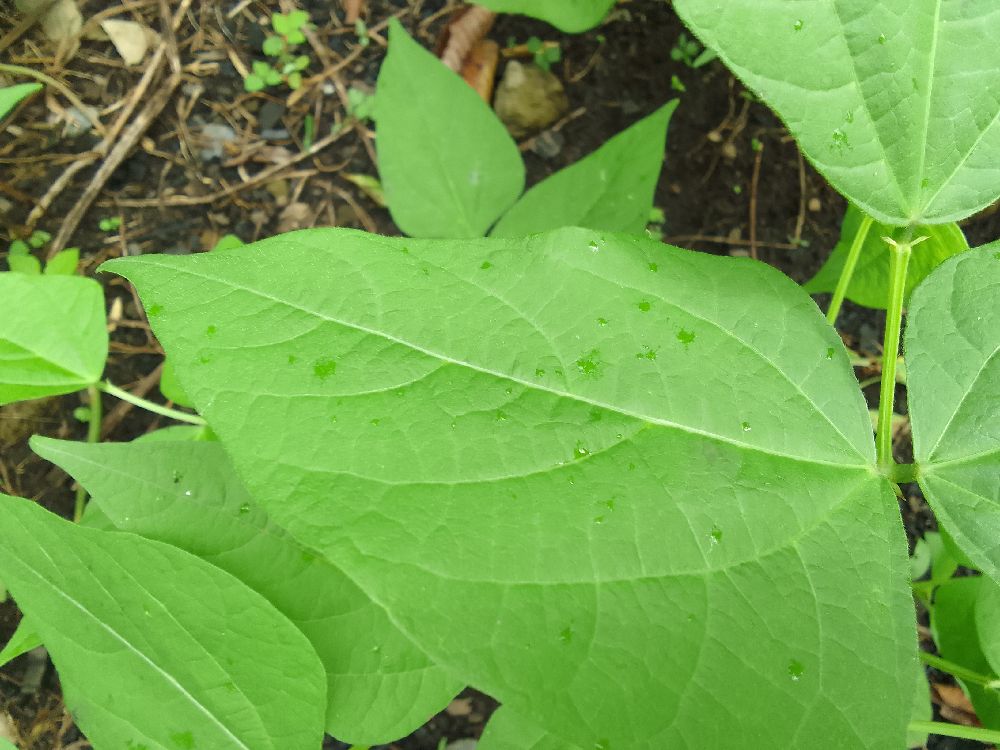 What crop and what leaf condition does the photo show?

common bean, healthy
